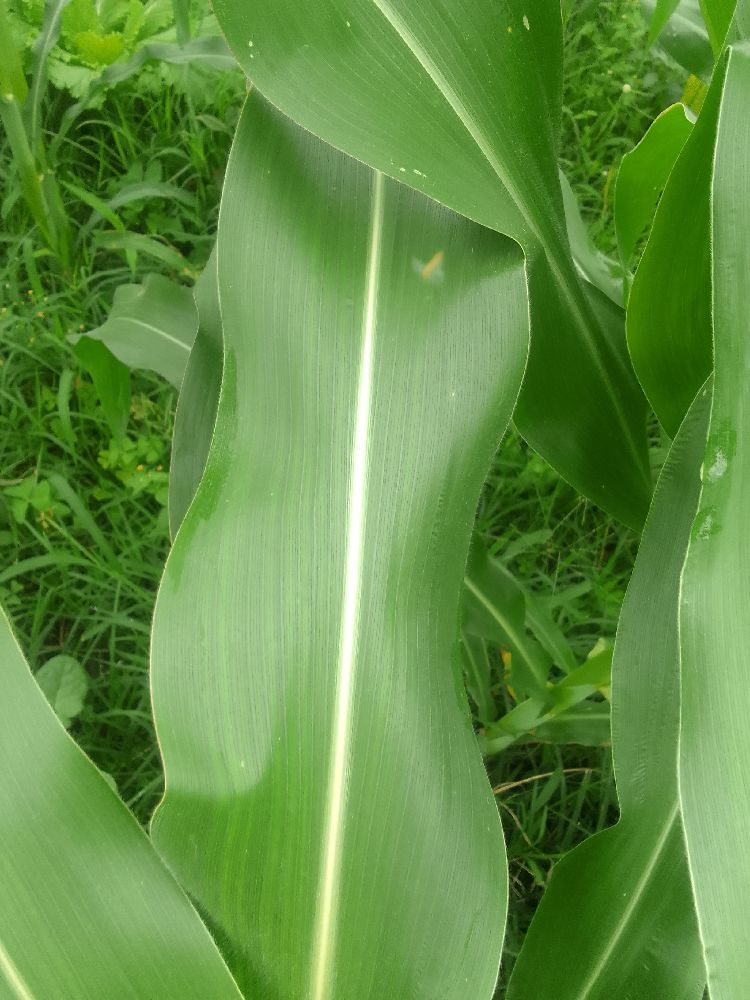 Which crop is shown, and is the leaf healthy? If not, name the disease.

maize, healthy
